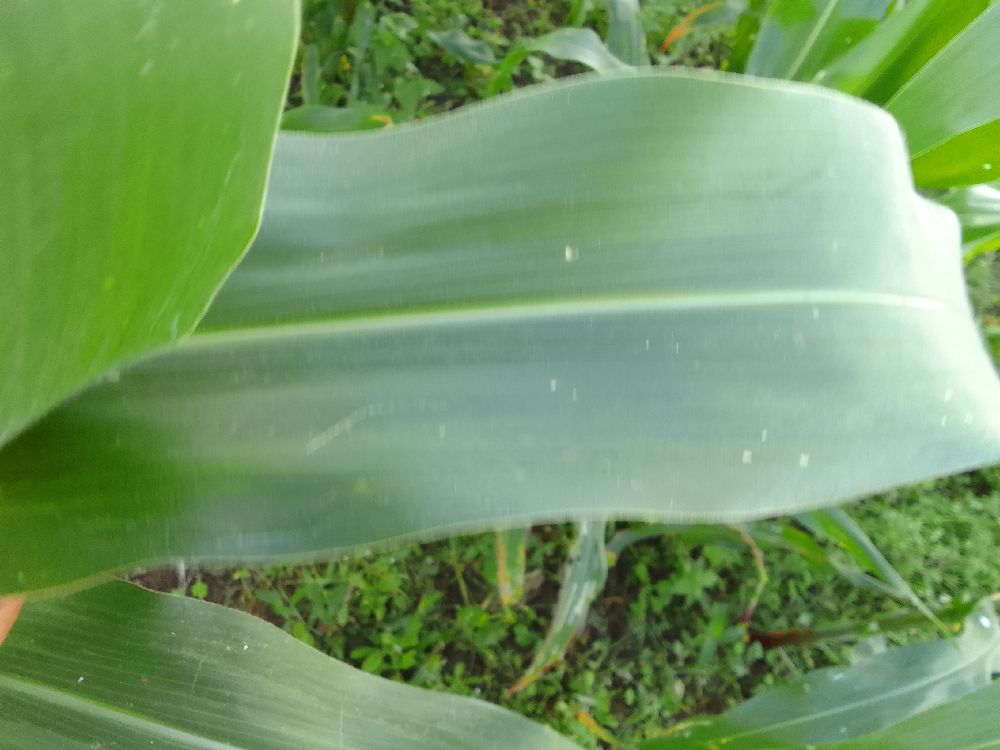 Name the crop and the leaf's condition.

maize, healthy
